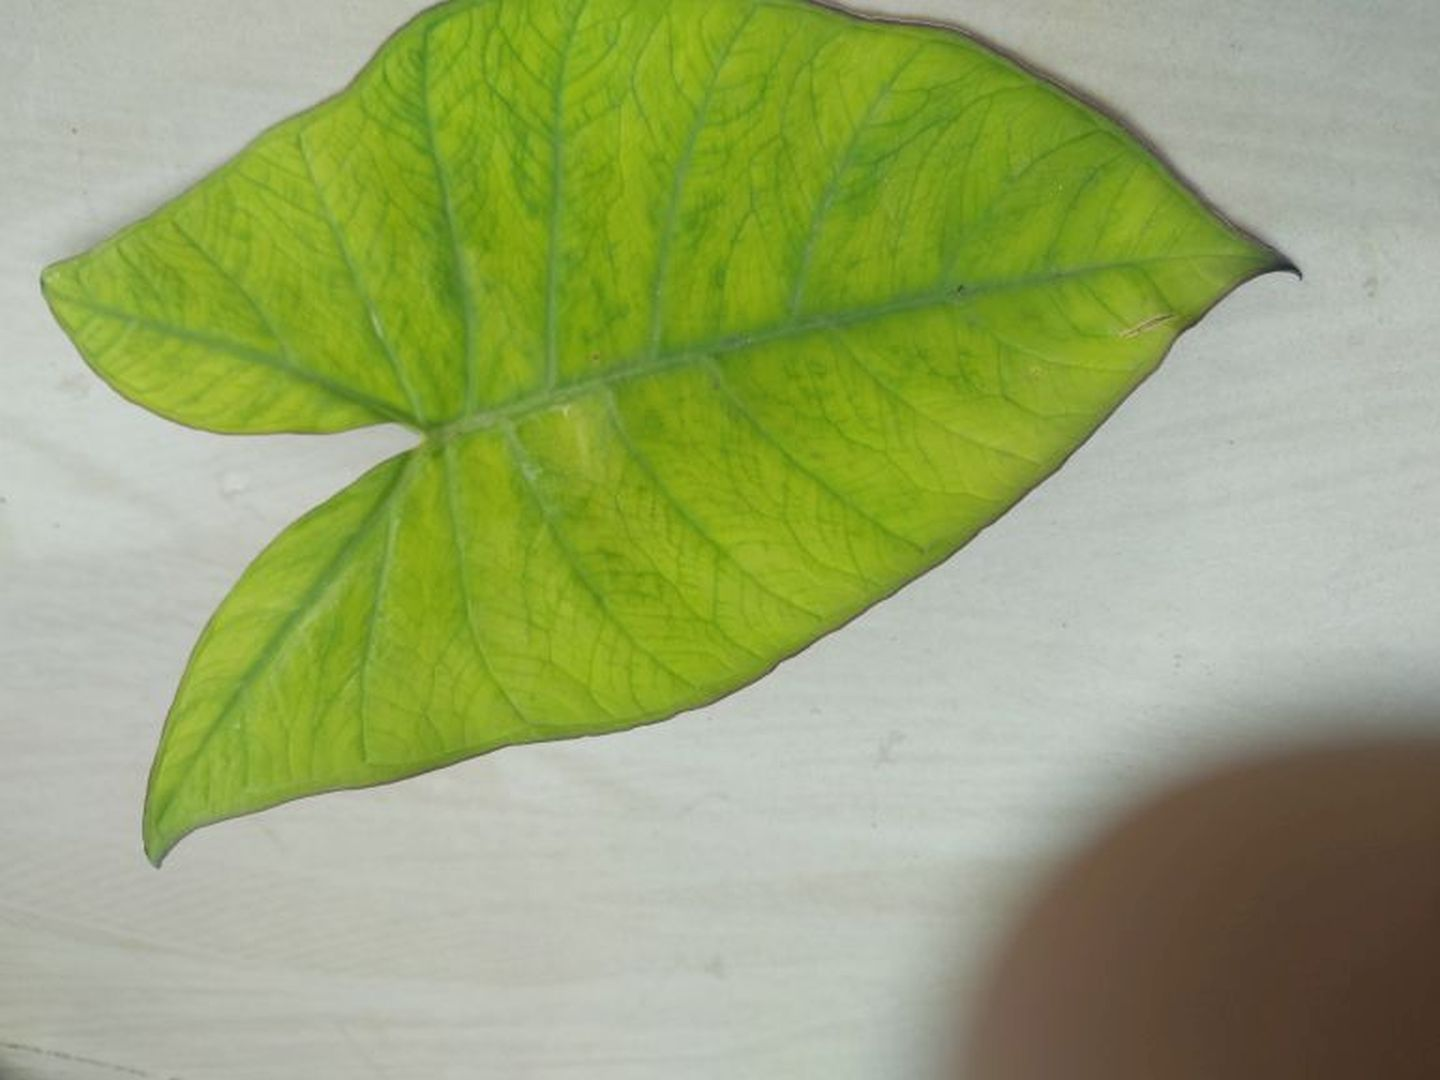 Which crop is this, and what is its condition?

taro, mosaic
